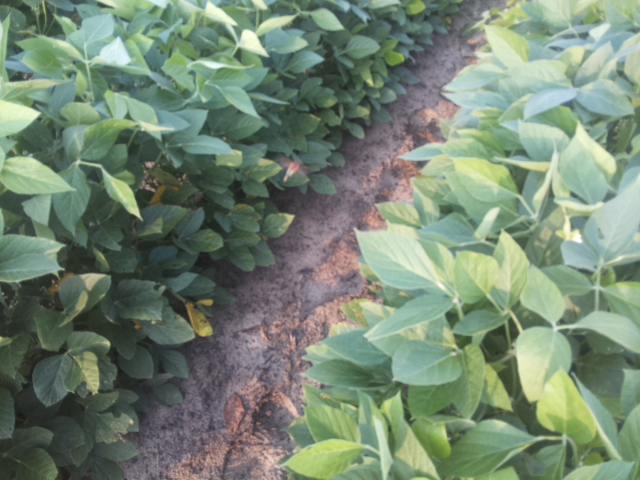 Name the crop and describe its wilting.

soybean, leaves with no wilting
